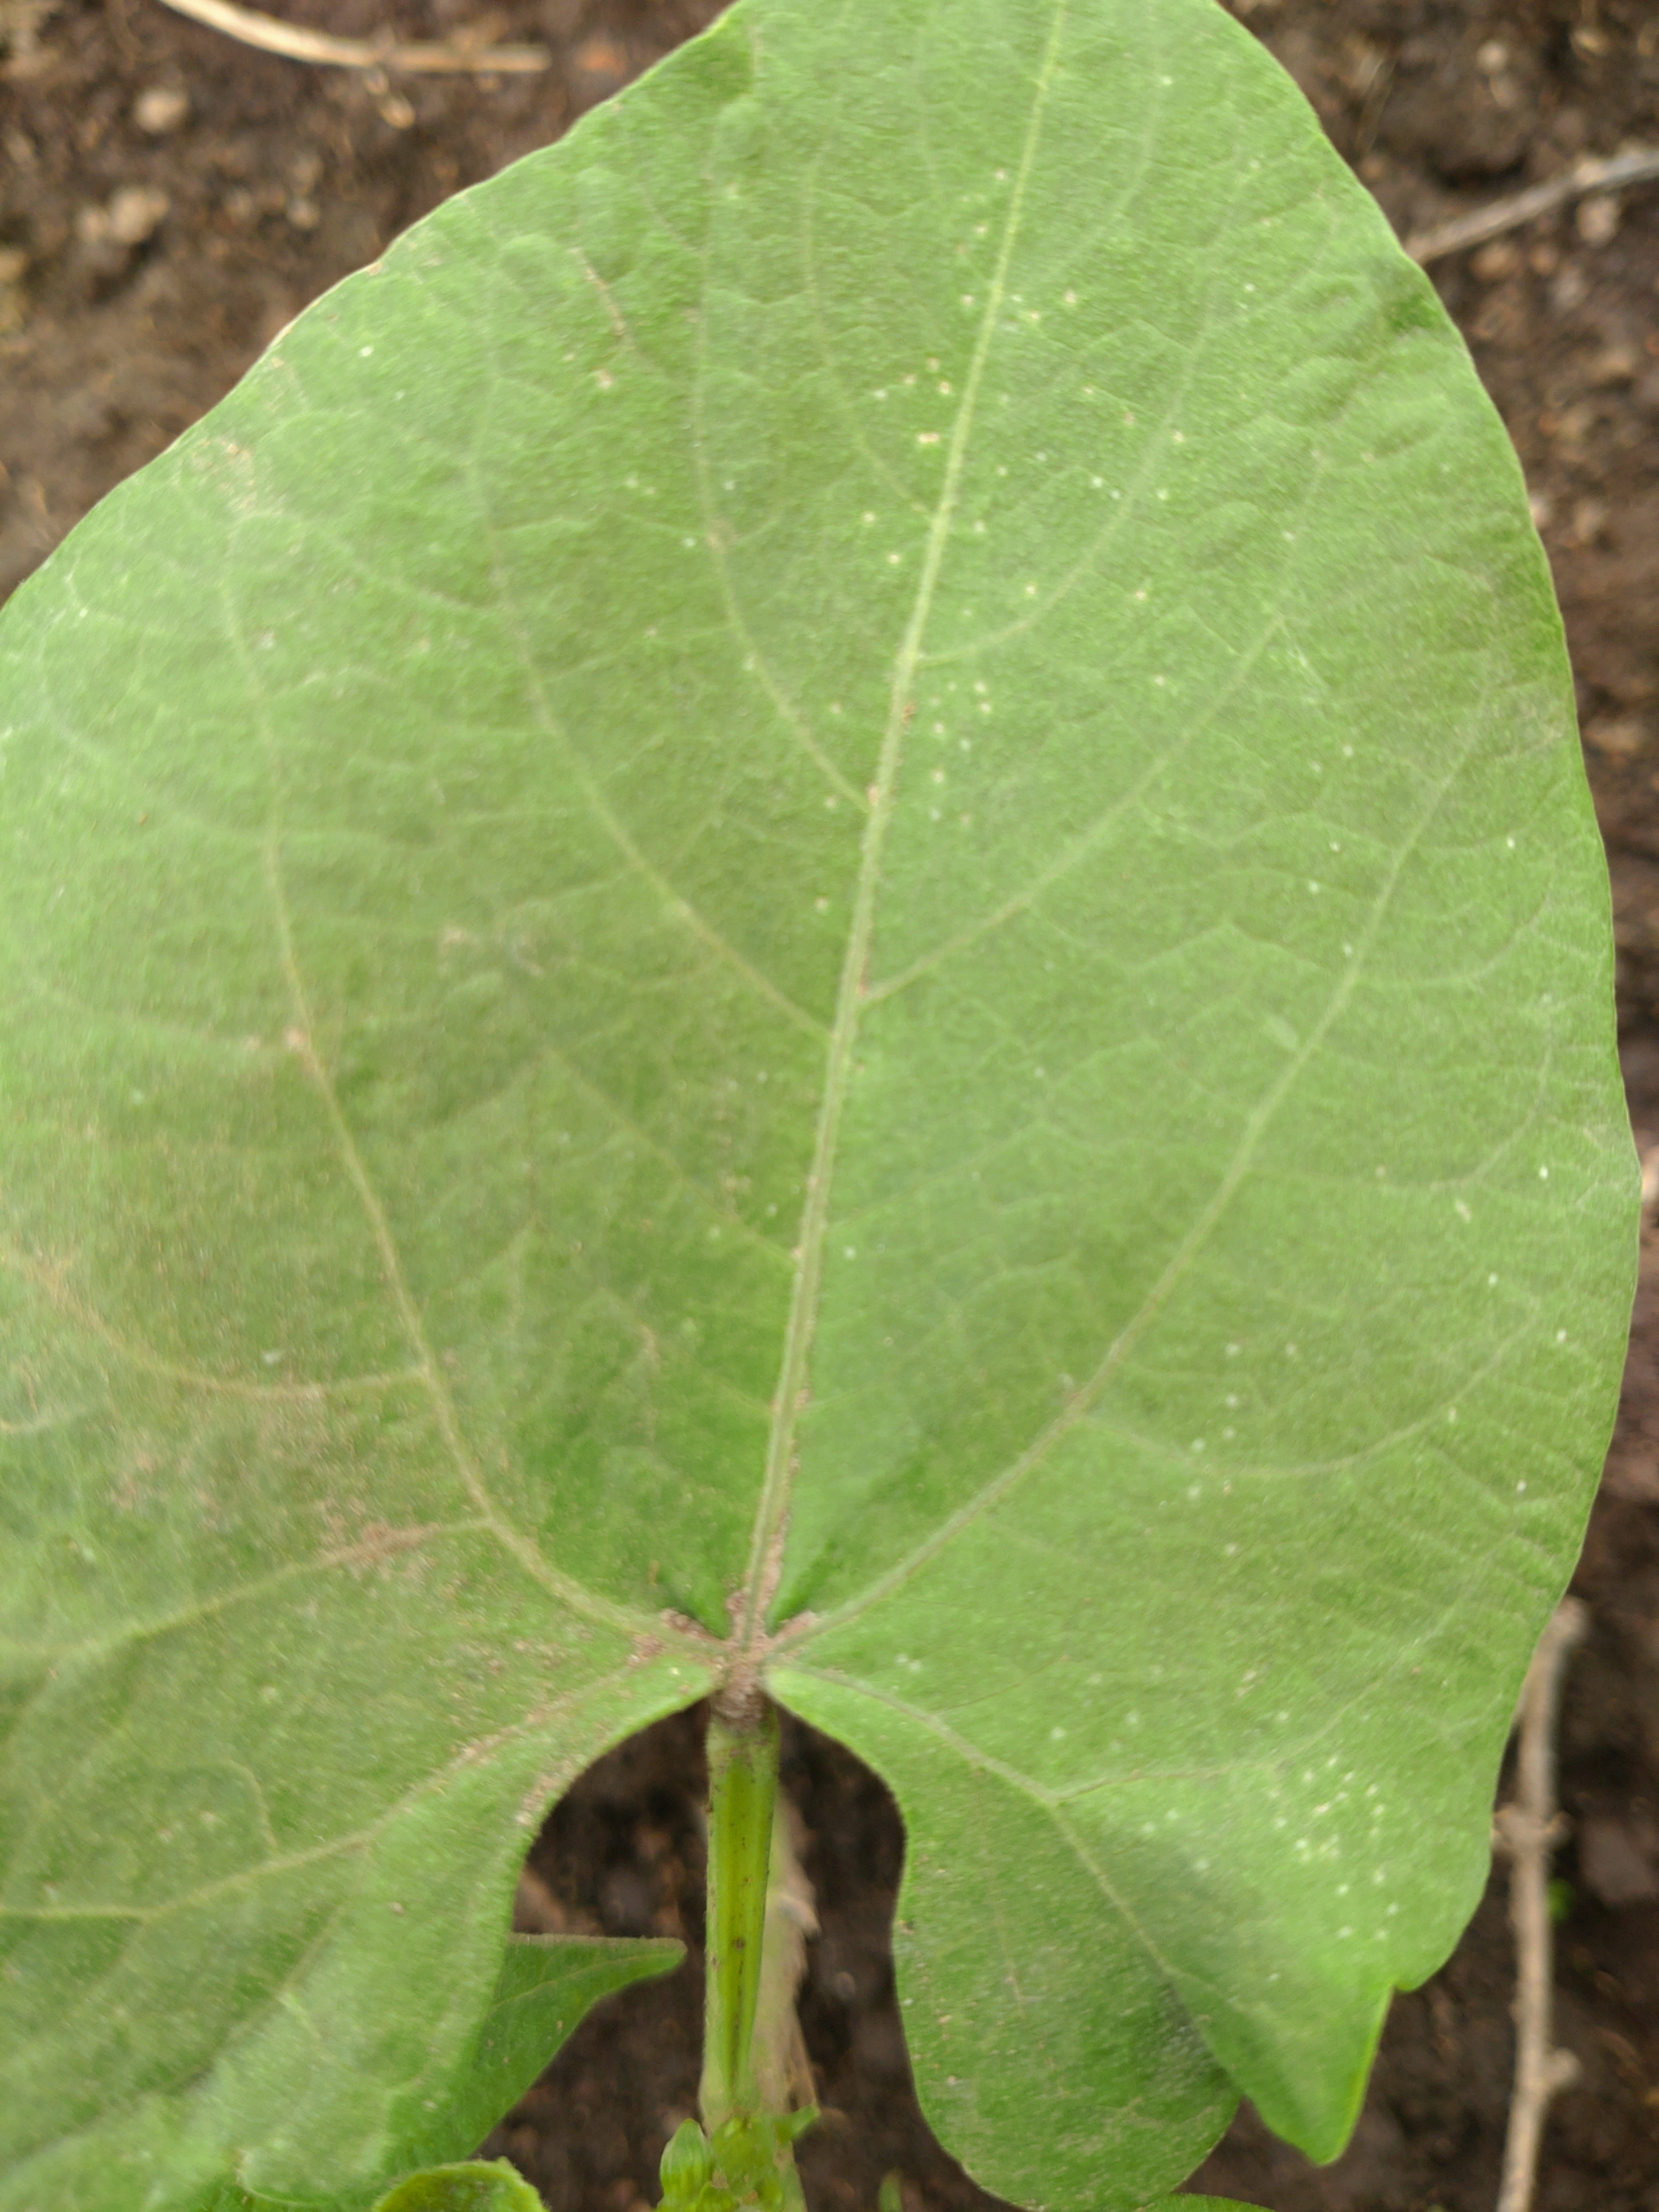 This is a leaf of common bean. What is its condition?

healthy
